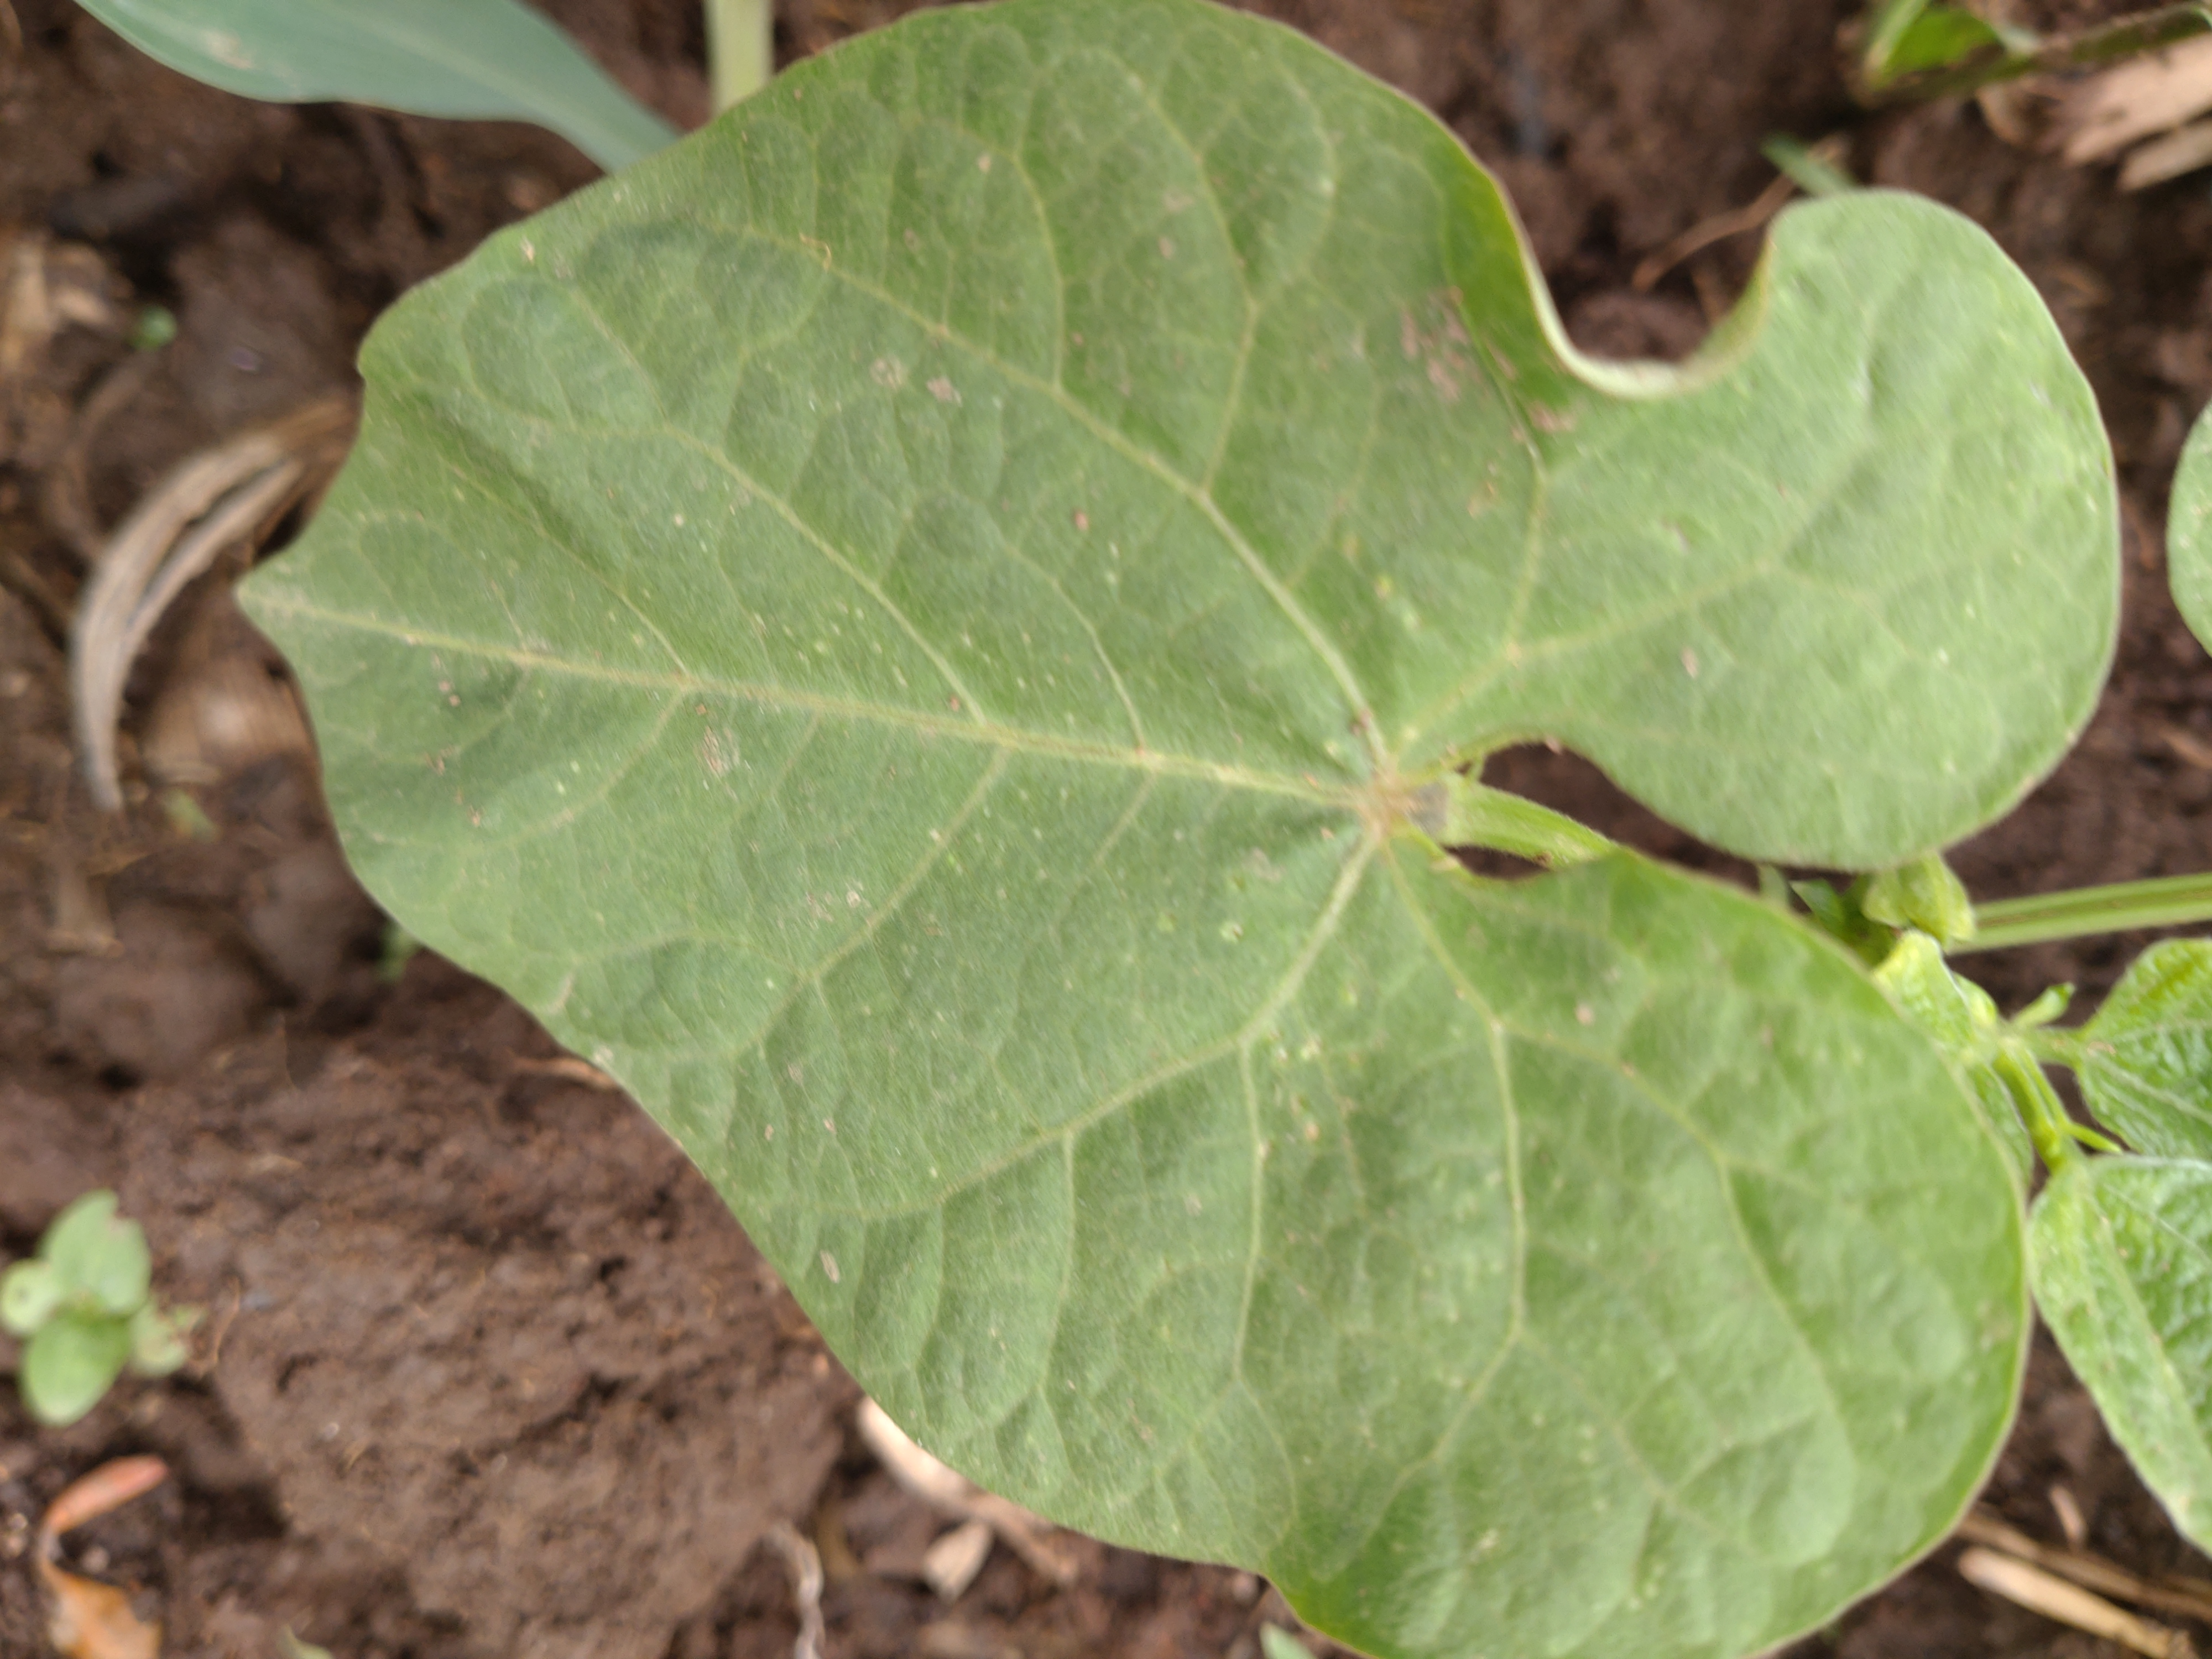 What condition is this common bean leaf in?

healthy
